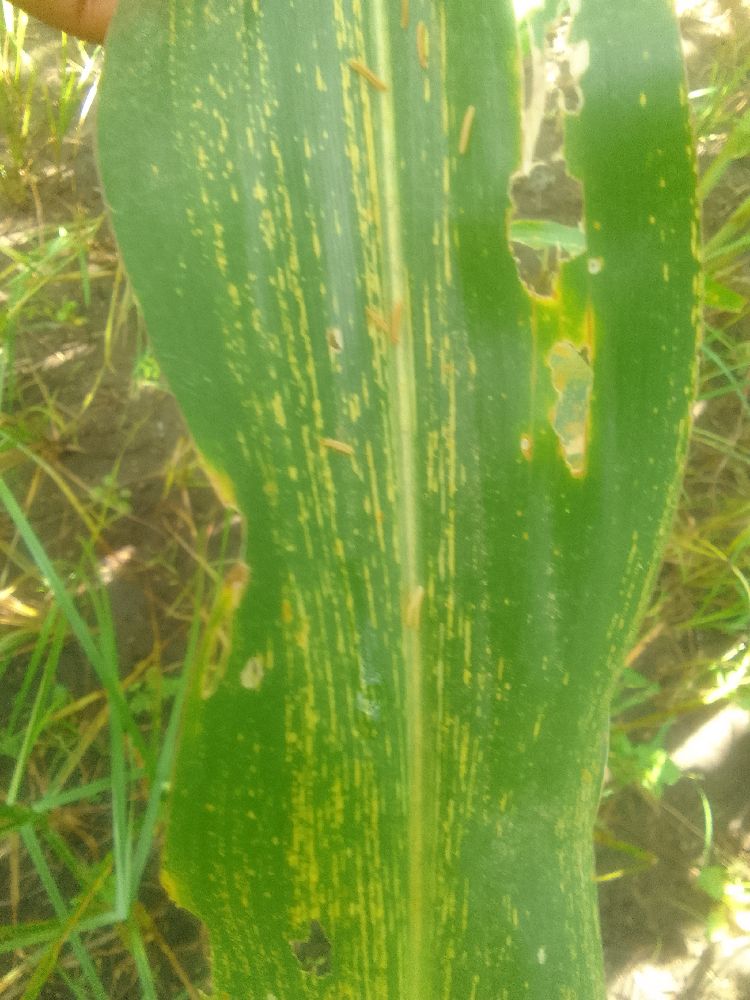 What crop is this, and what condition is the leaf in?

maize, maize streak virus
